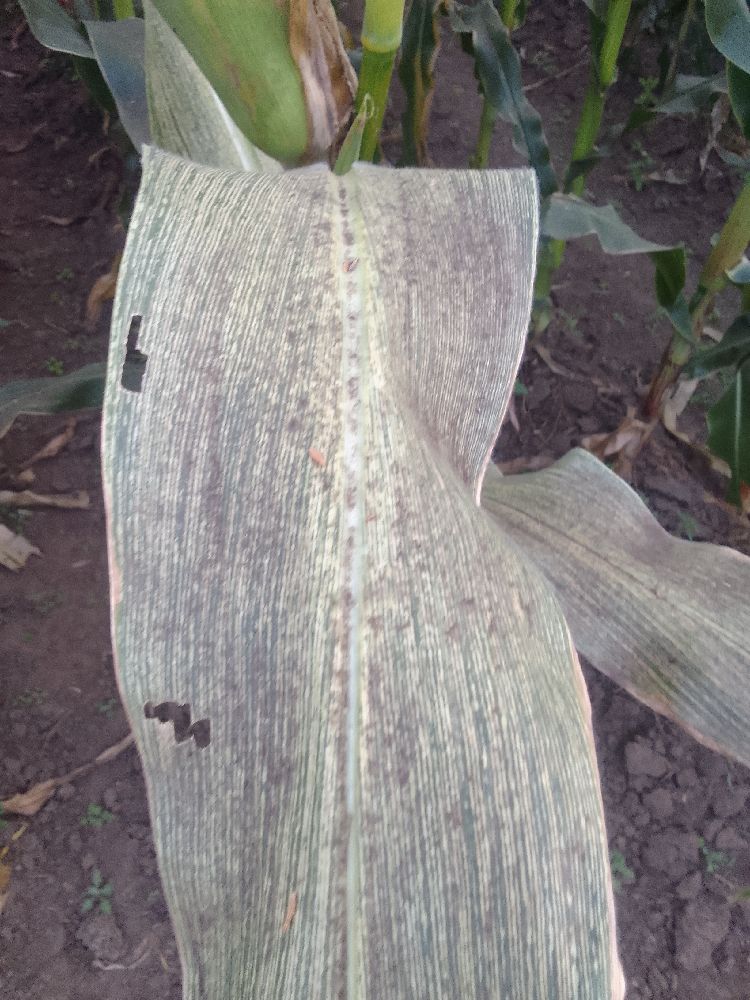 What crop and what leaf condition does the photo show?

maize, maize streak virus
